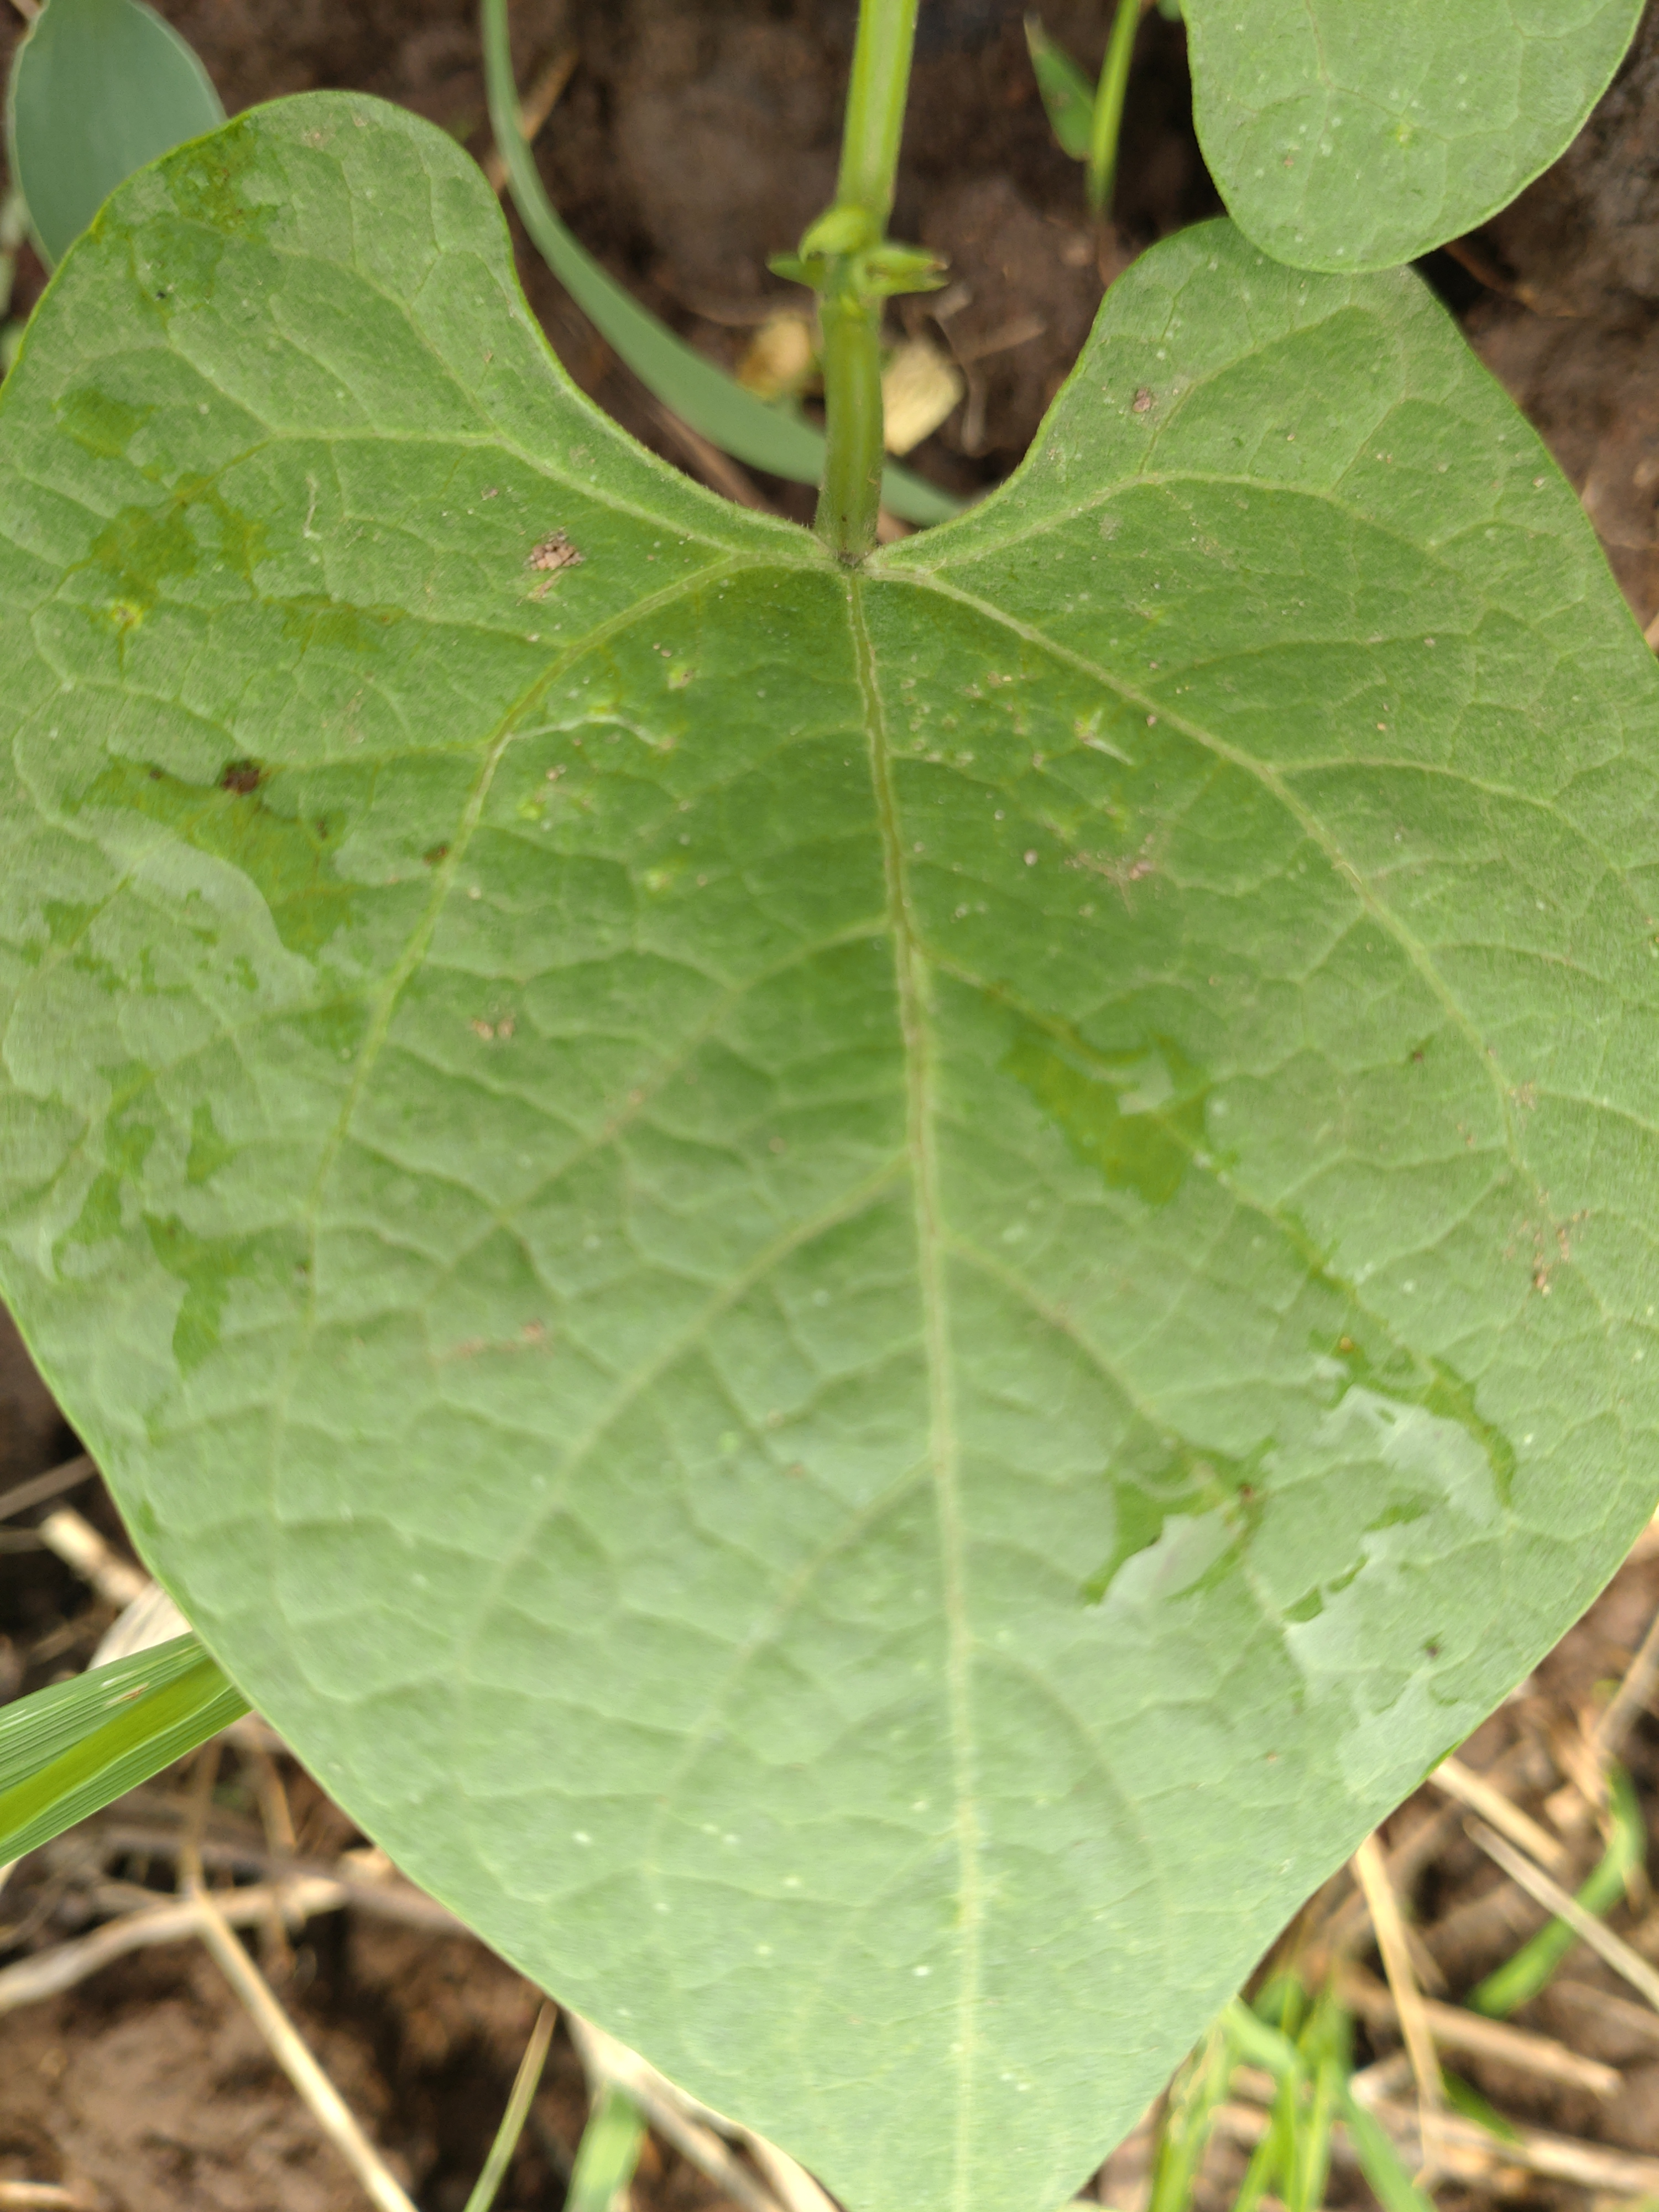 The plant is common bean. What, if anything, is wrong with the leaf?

healthy
